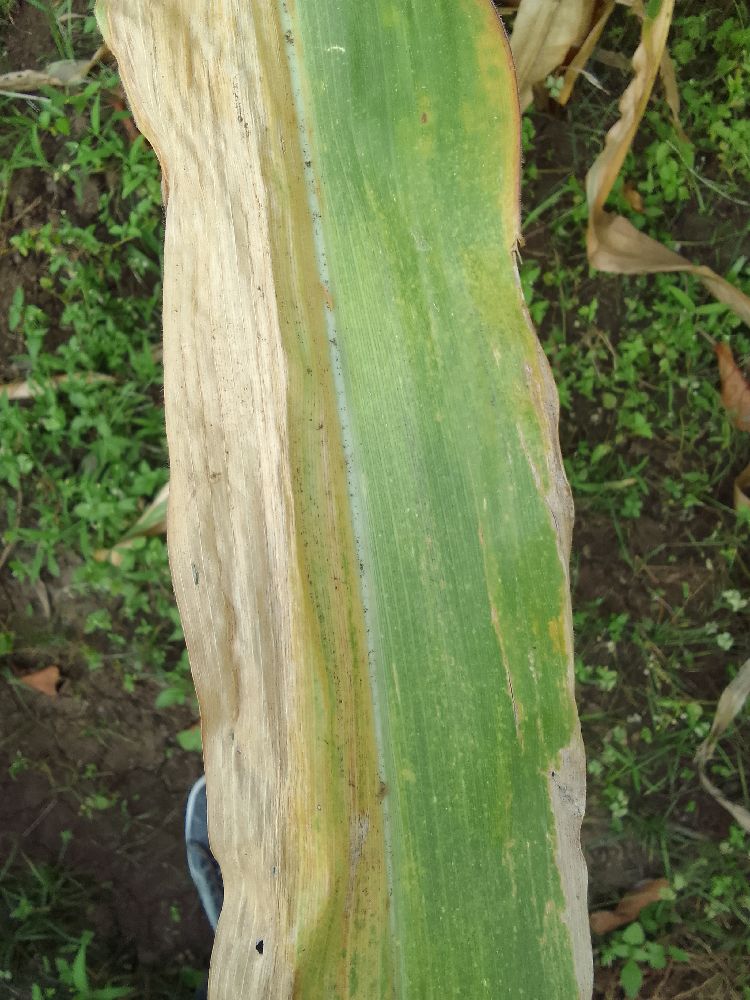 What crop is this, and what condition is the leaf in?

maize, maize lethal necrosis
